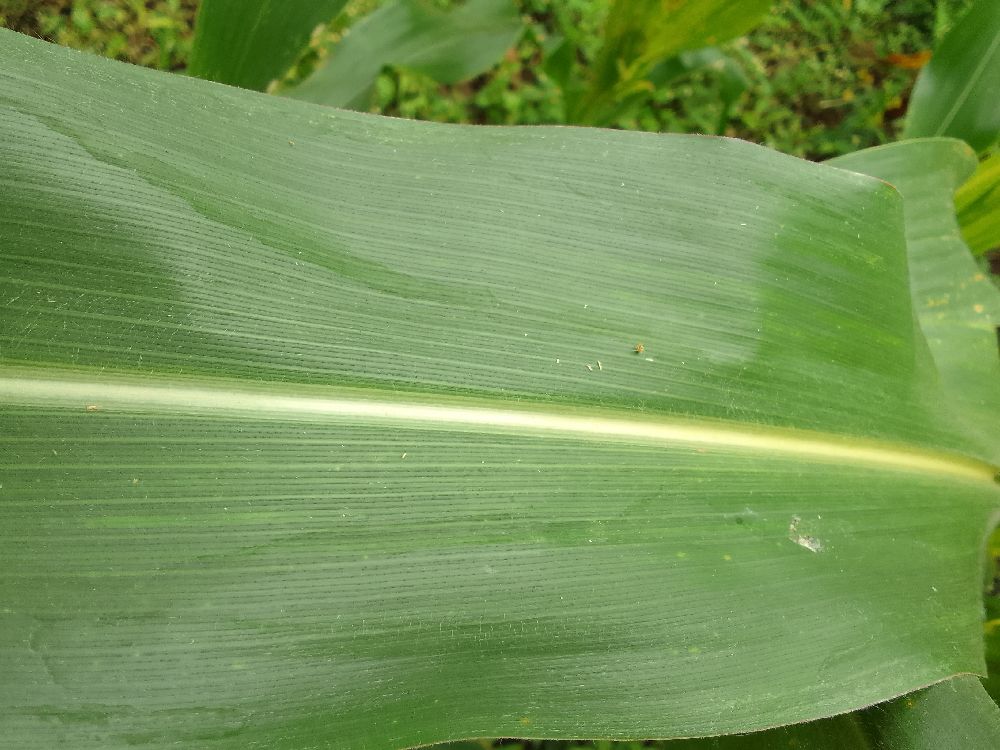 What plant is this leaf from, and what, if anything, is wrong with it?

maize, healthy
